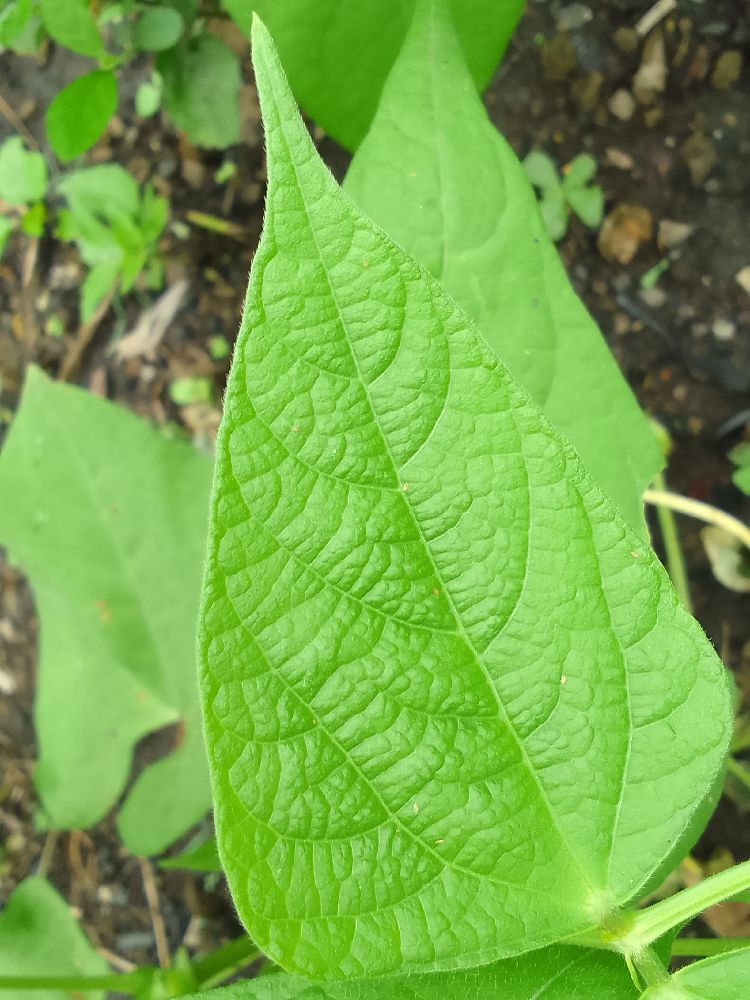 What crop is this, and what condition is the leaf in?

common bean, healthy
